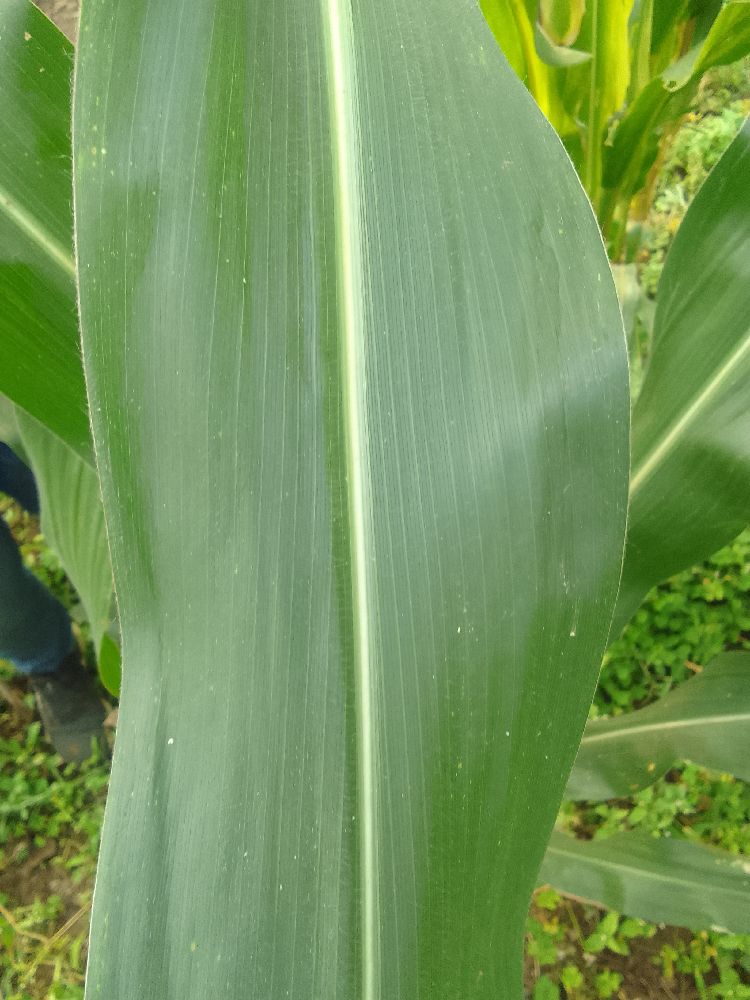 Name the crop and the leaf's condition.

maize, healthy
